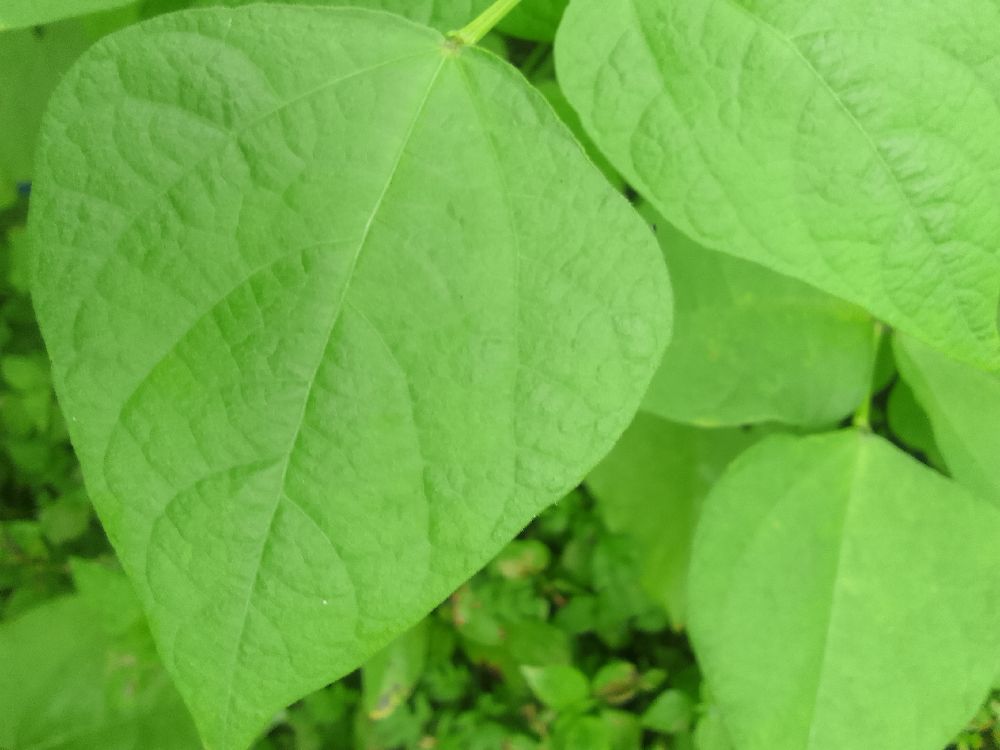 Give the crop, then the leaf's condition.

common bean, healthy
